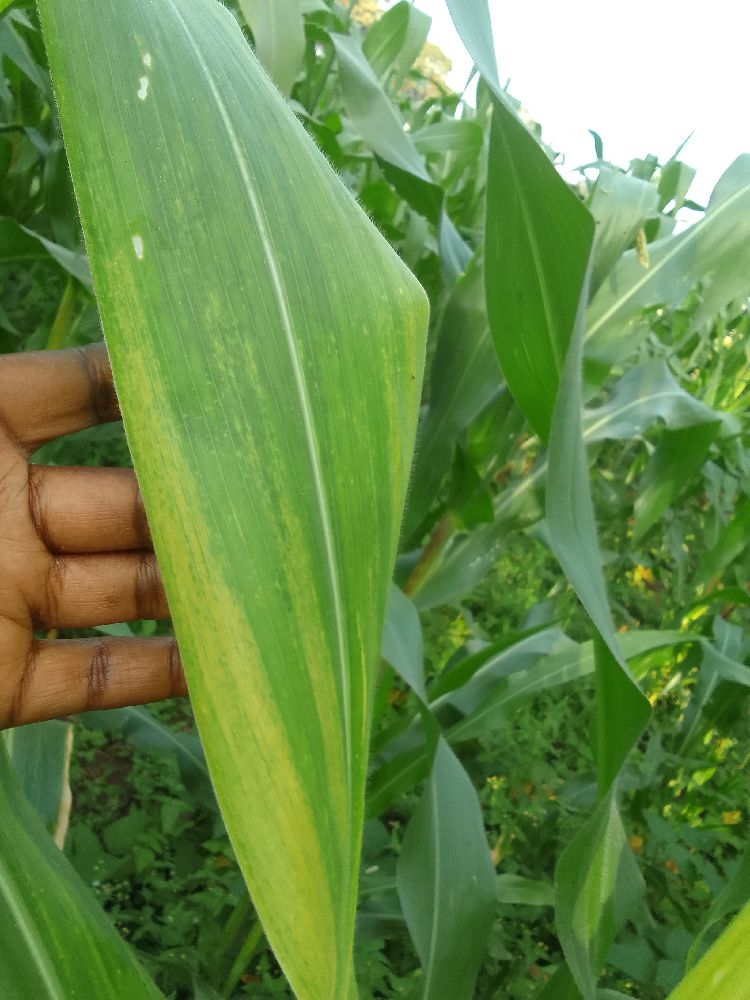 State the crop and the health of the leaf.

maize, maize lethal necrosis
